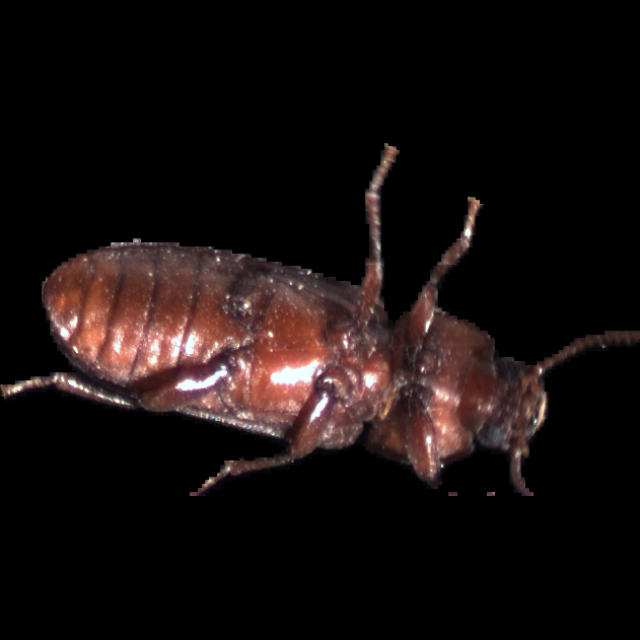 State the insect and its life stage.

mealworm beetle
